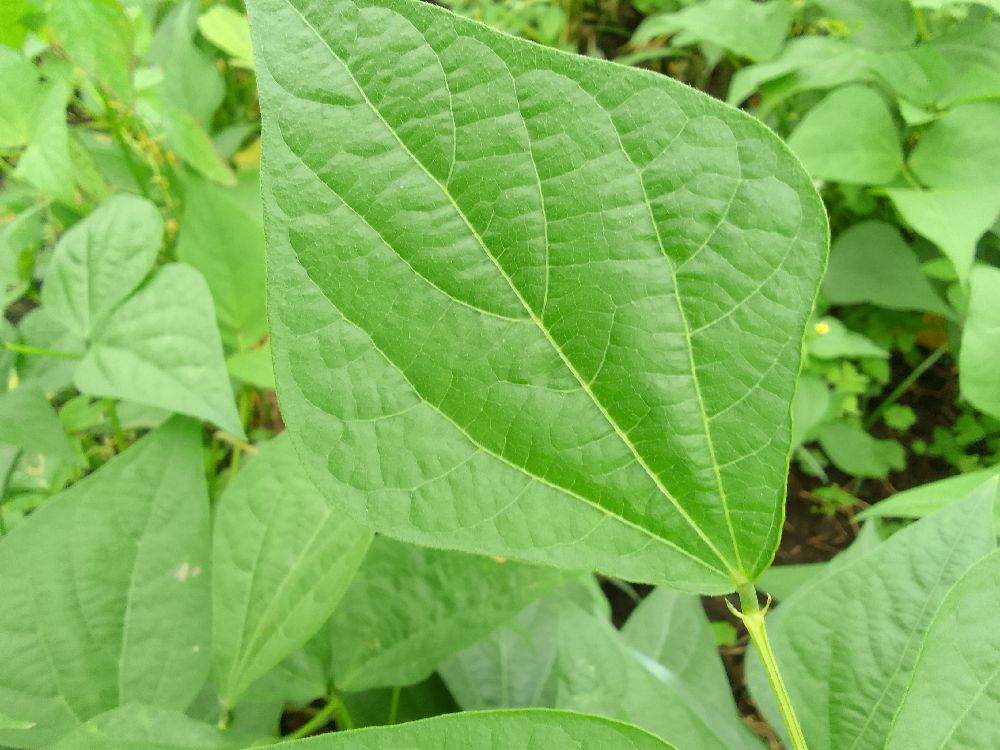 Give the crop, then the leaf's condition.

common bean, healthy
